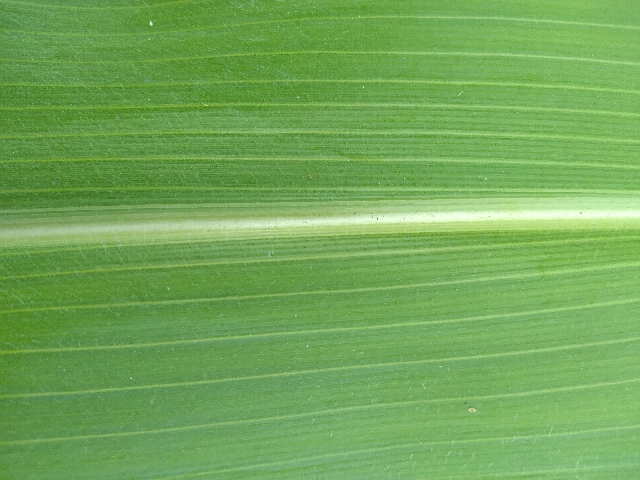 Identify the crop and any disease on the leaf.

maize, healthy
